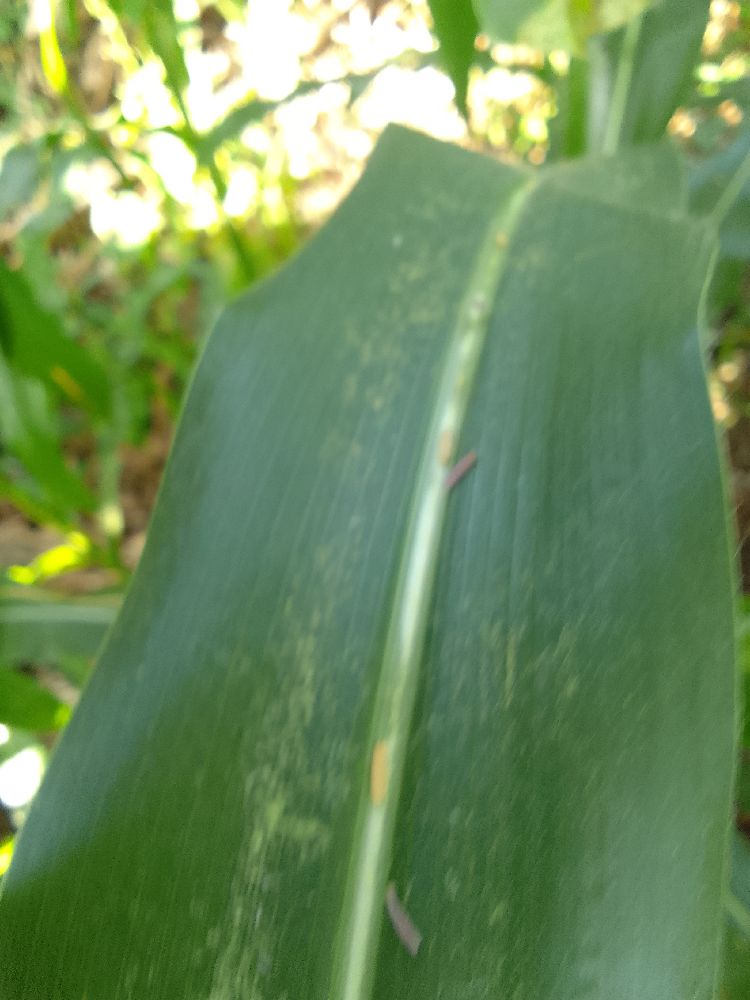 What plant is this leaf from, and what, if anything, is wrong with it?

maize, healthy
